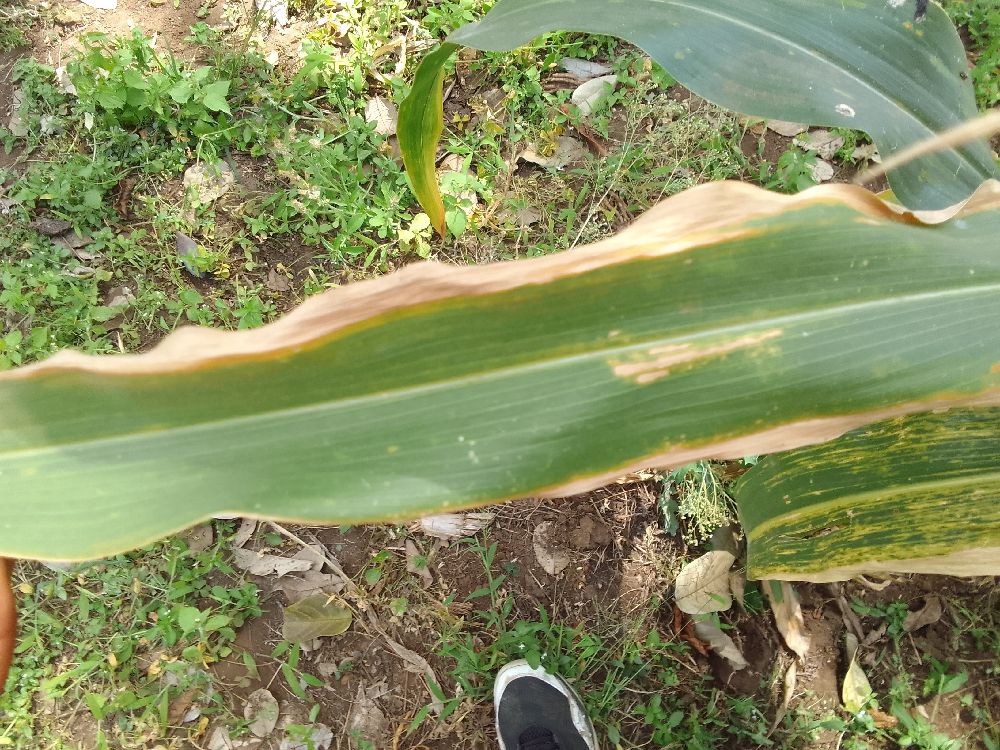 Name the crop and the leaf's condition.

maize, maize lethal necrosis
